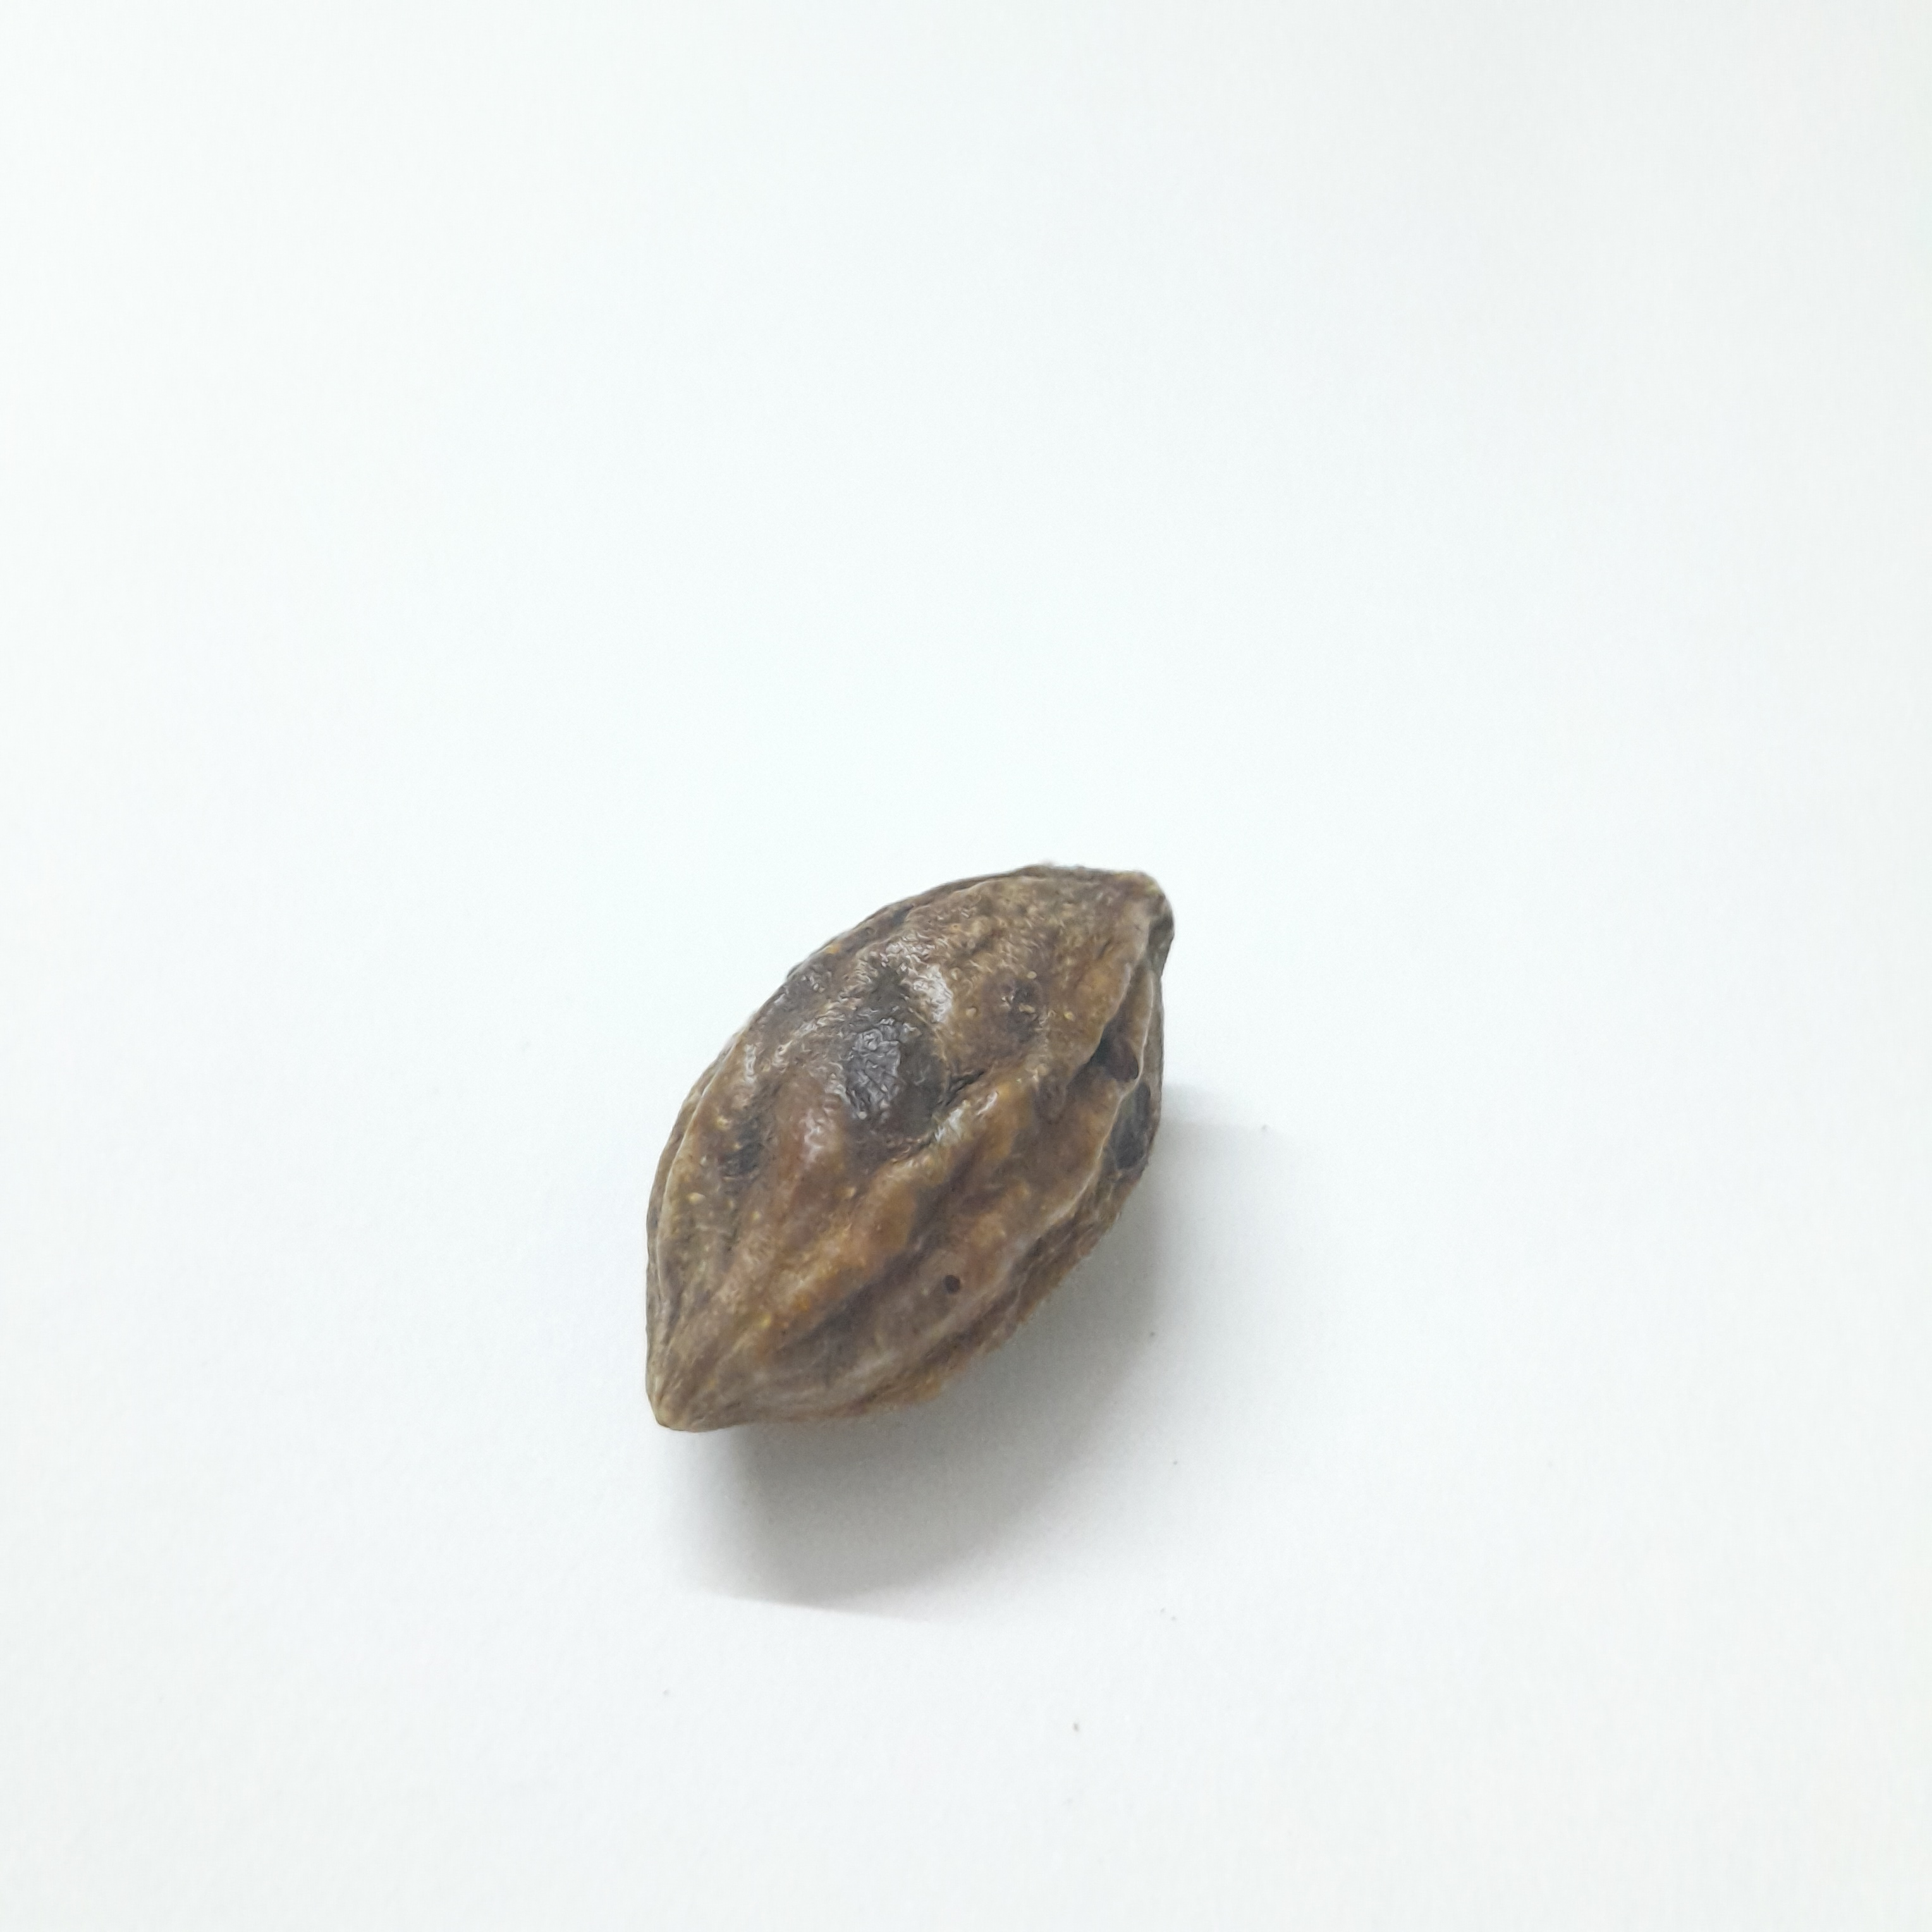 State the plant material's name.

hirdaa
